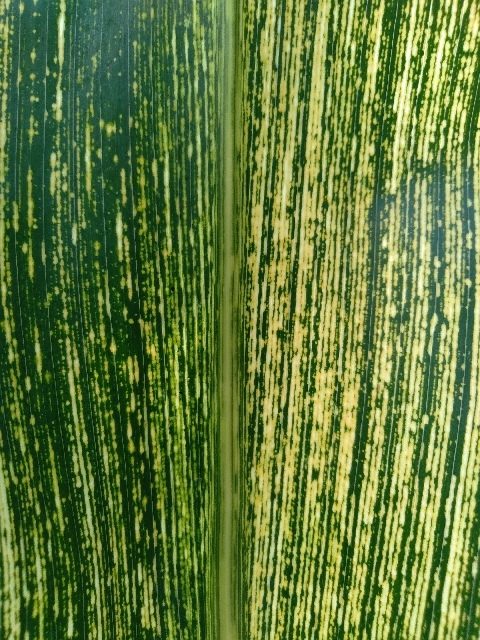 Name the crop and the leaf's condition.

maize, maize streak virus
